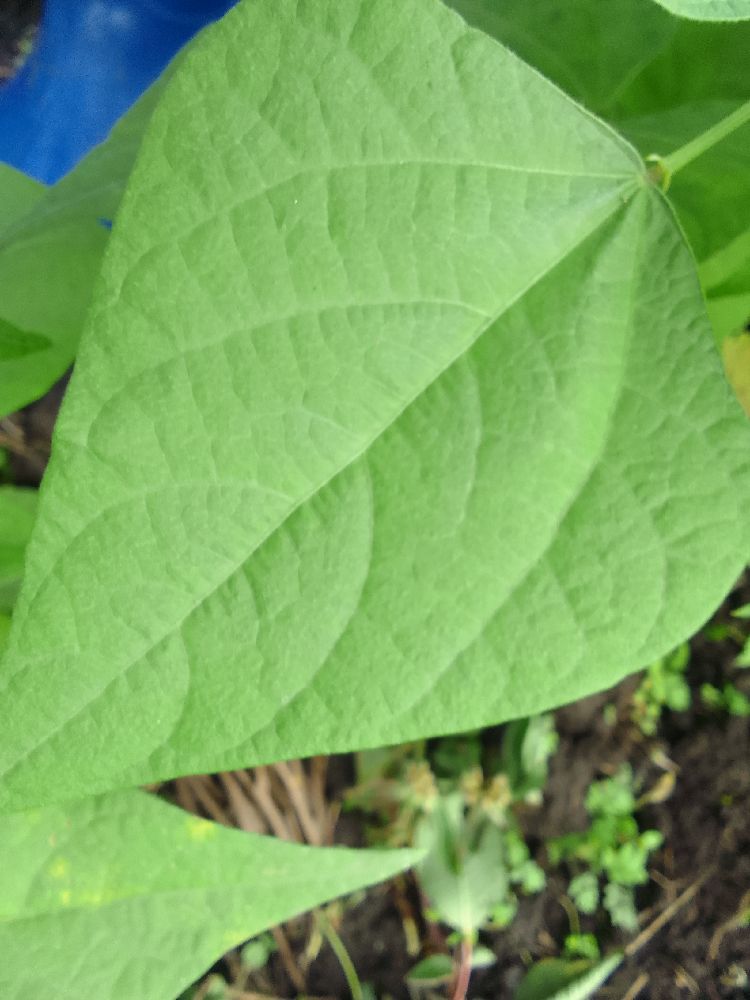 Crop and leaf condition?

common bean, healthy
